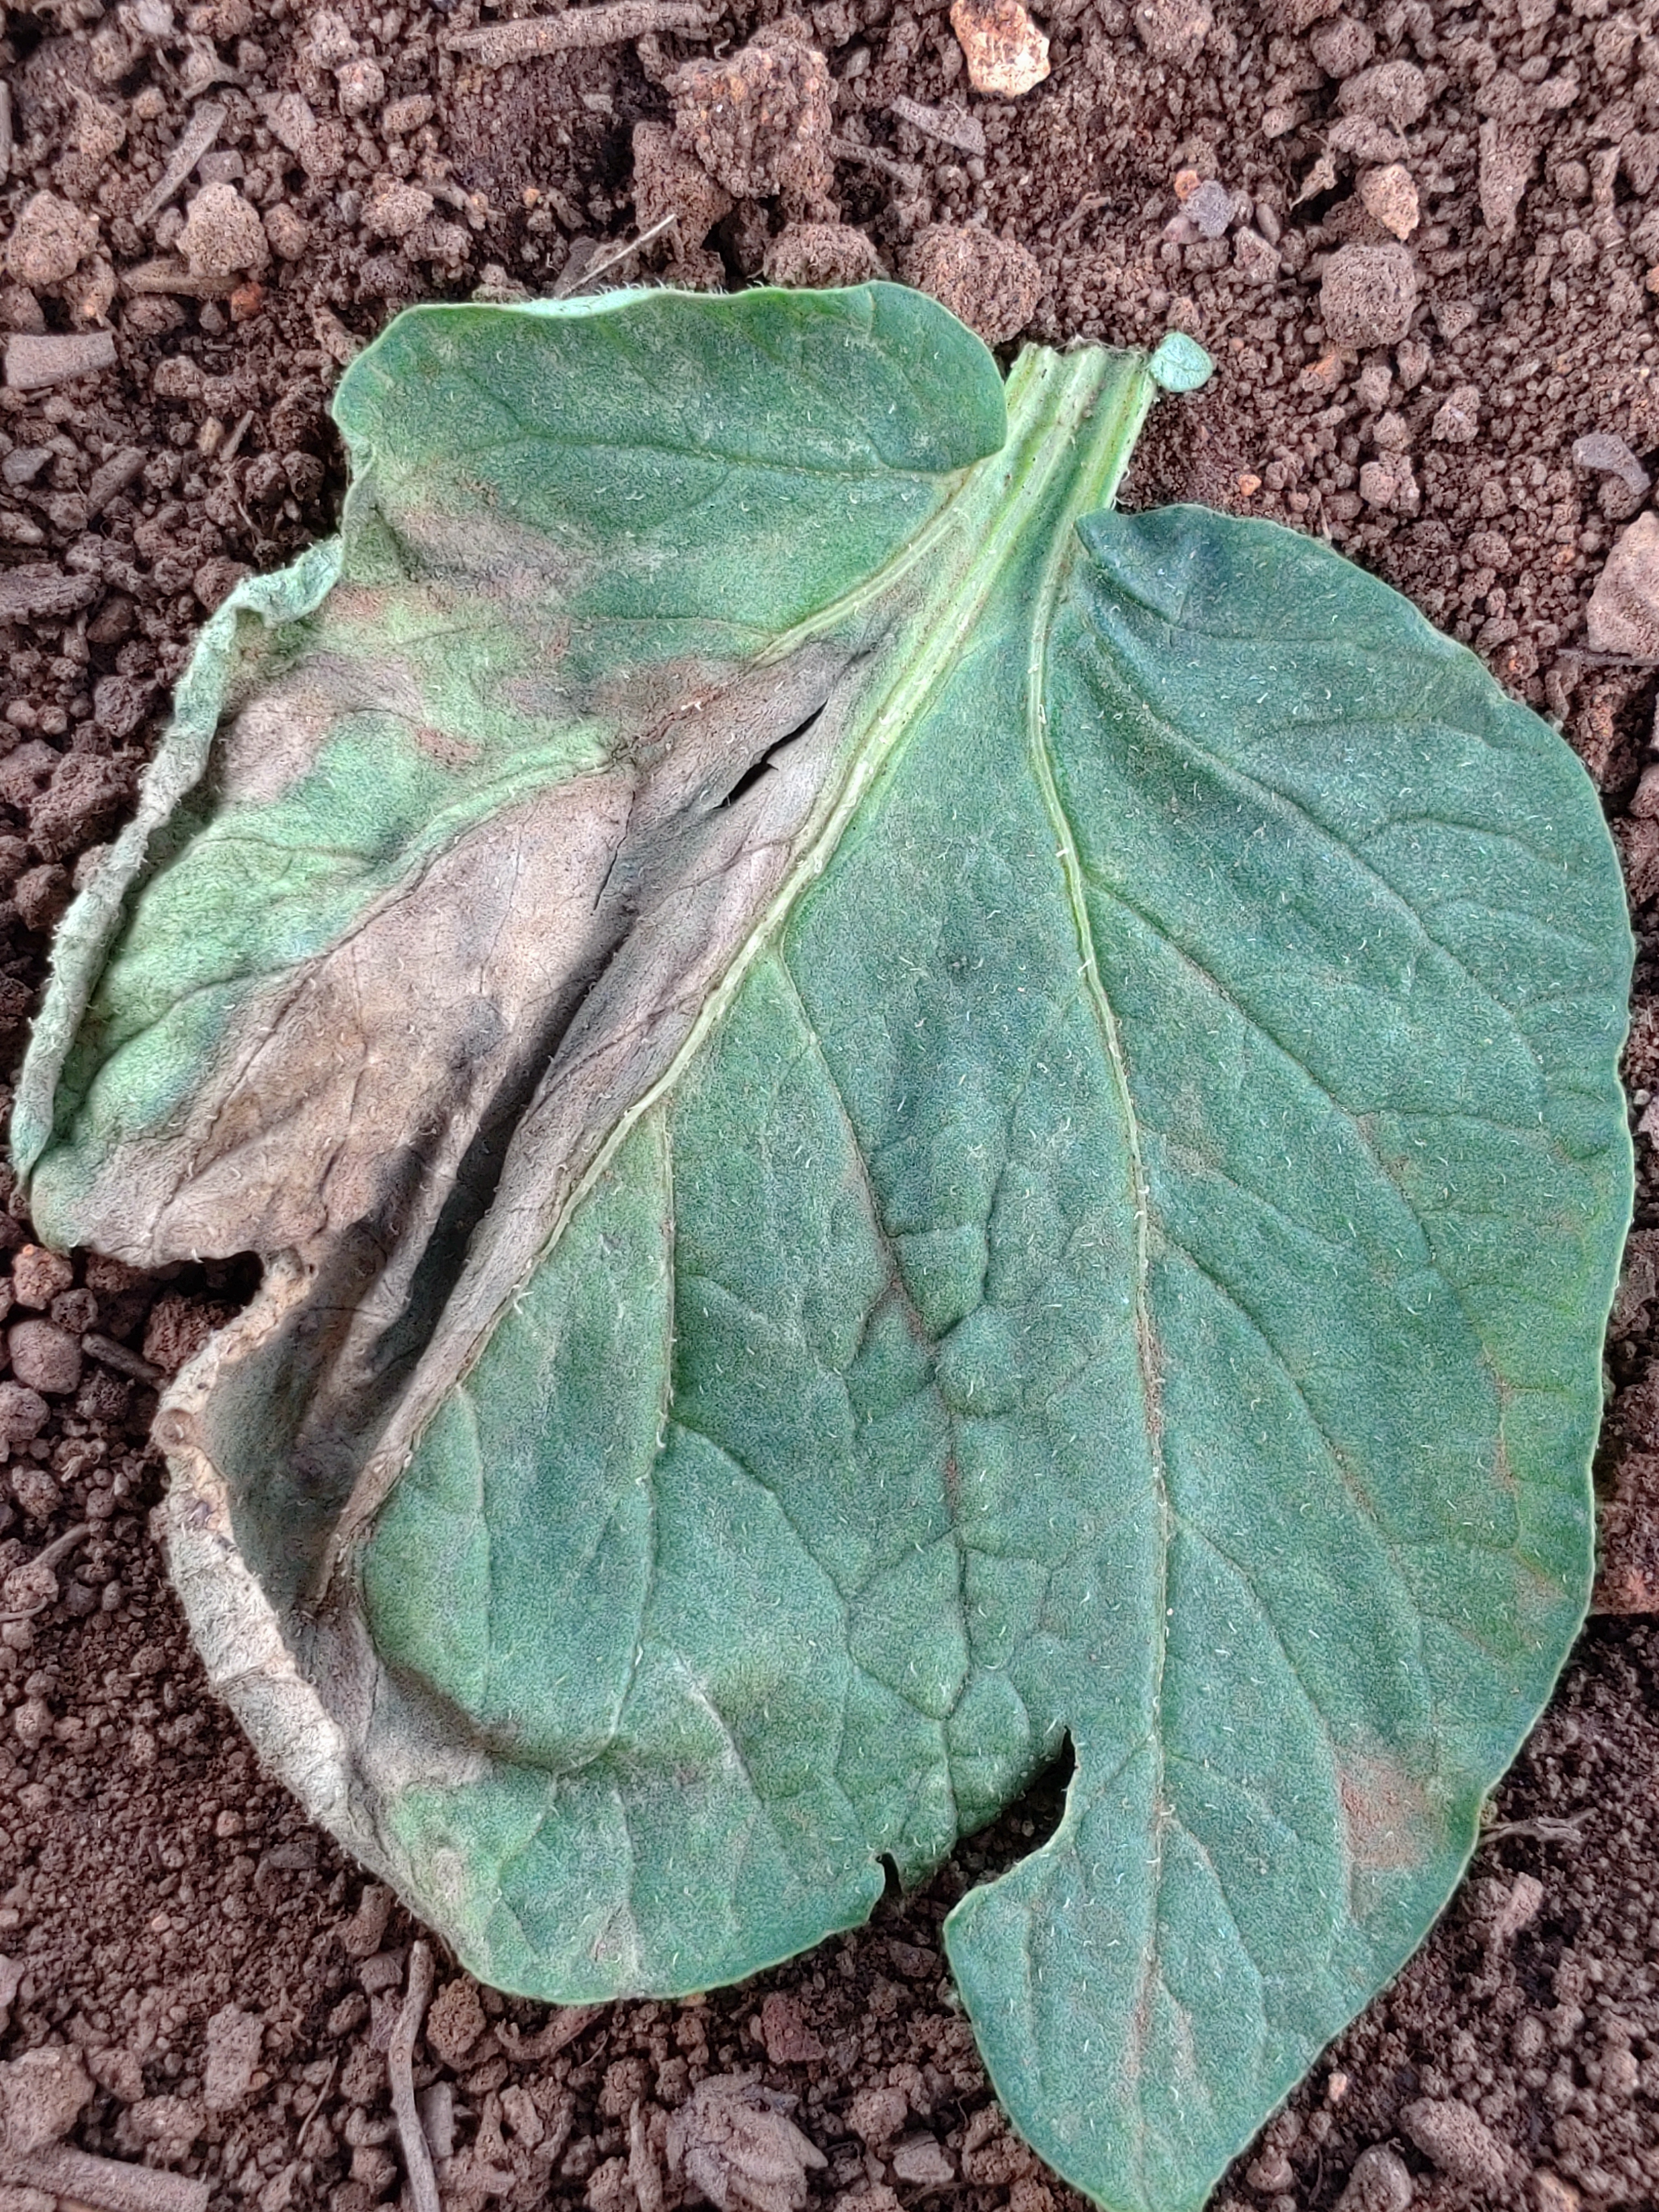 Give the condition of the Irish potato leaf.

early blight
